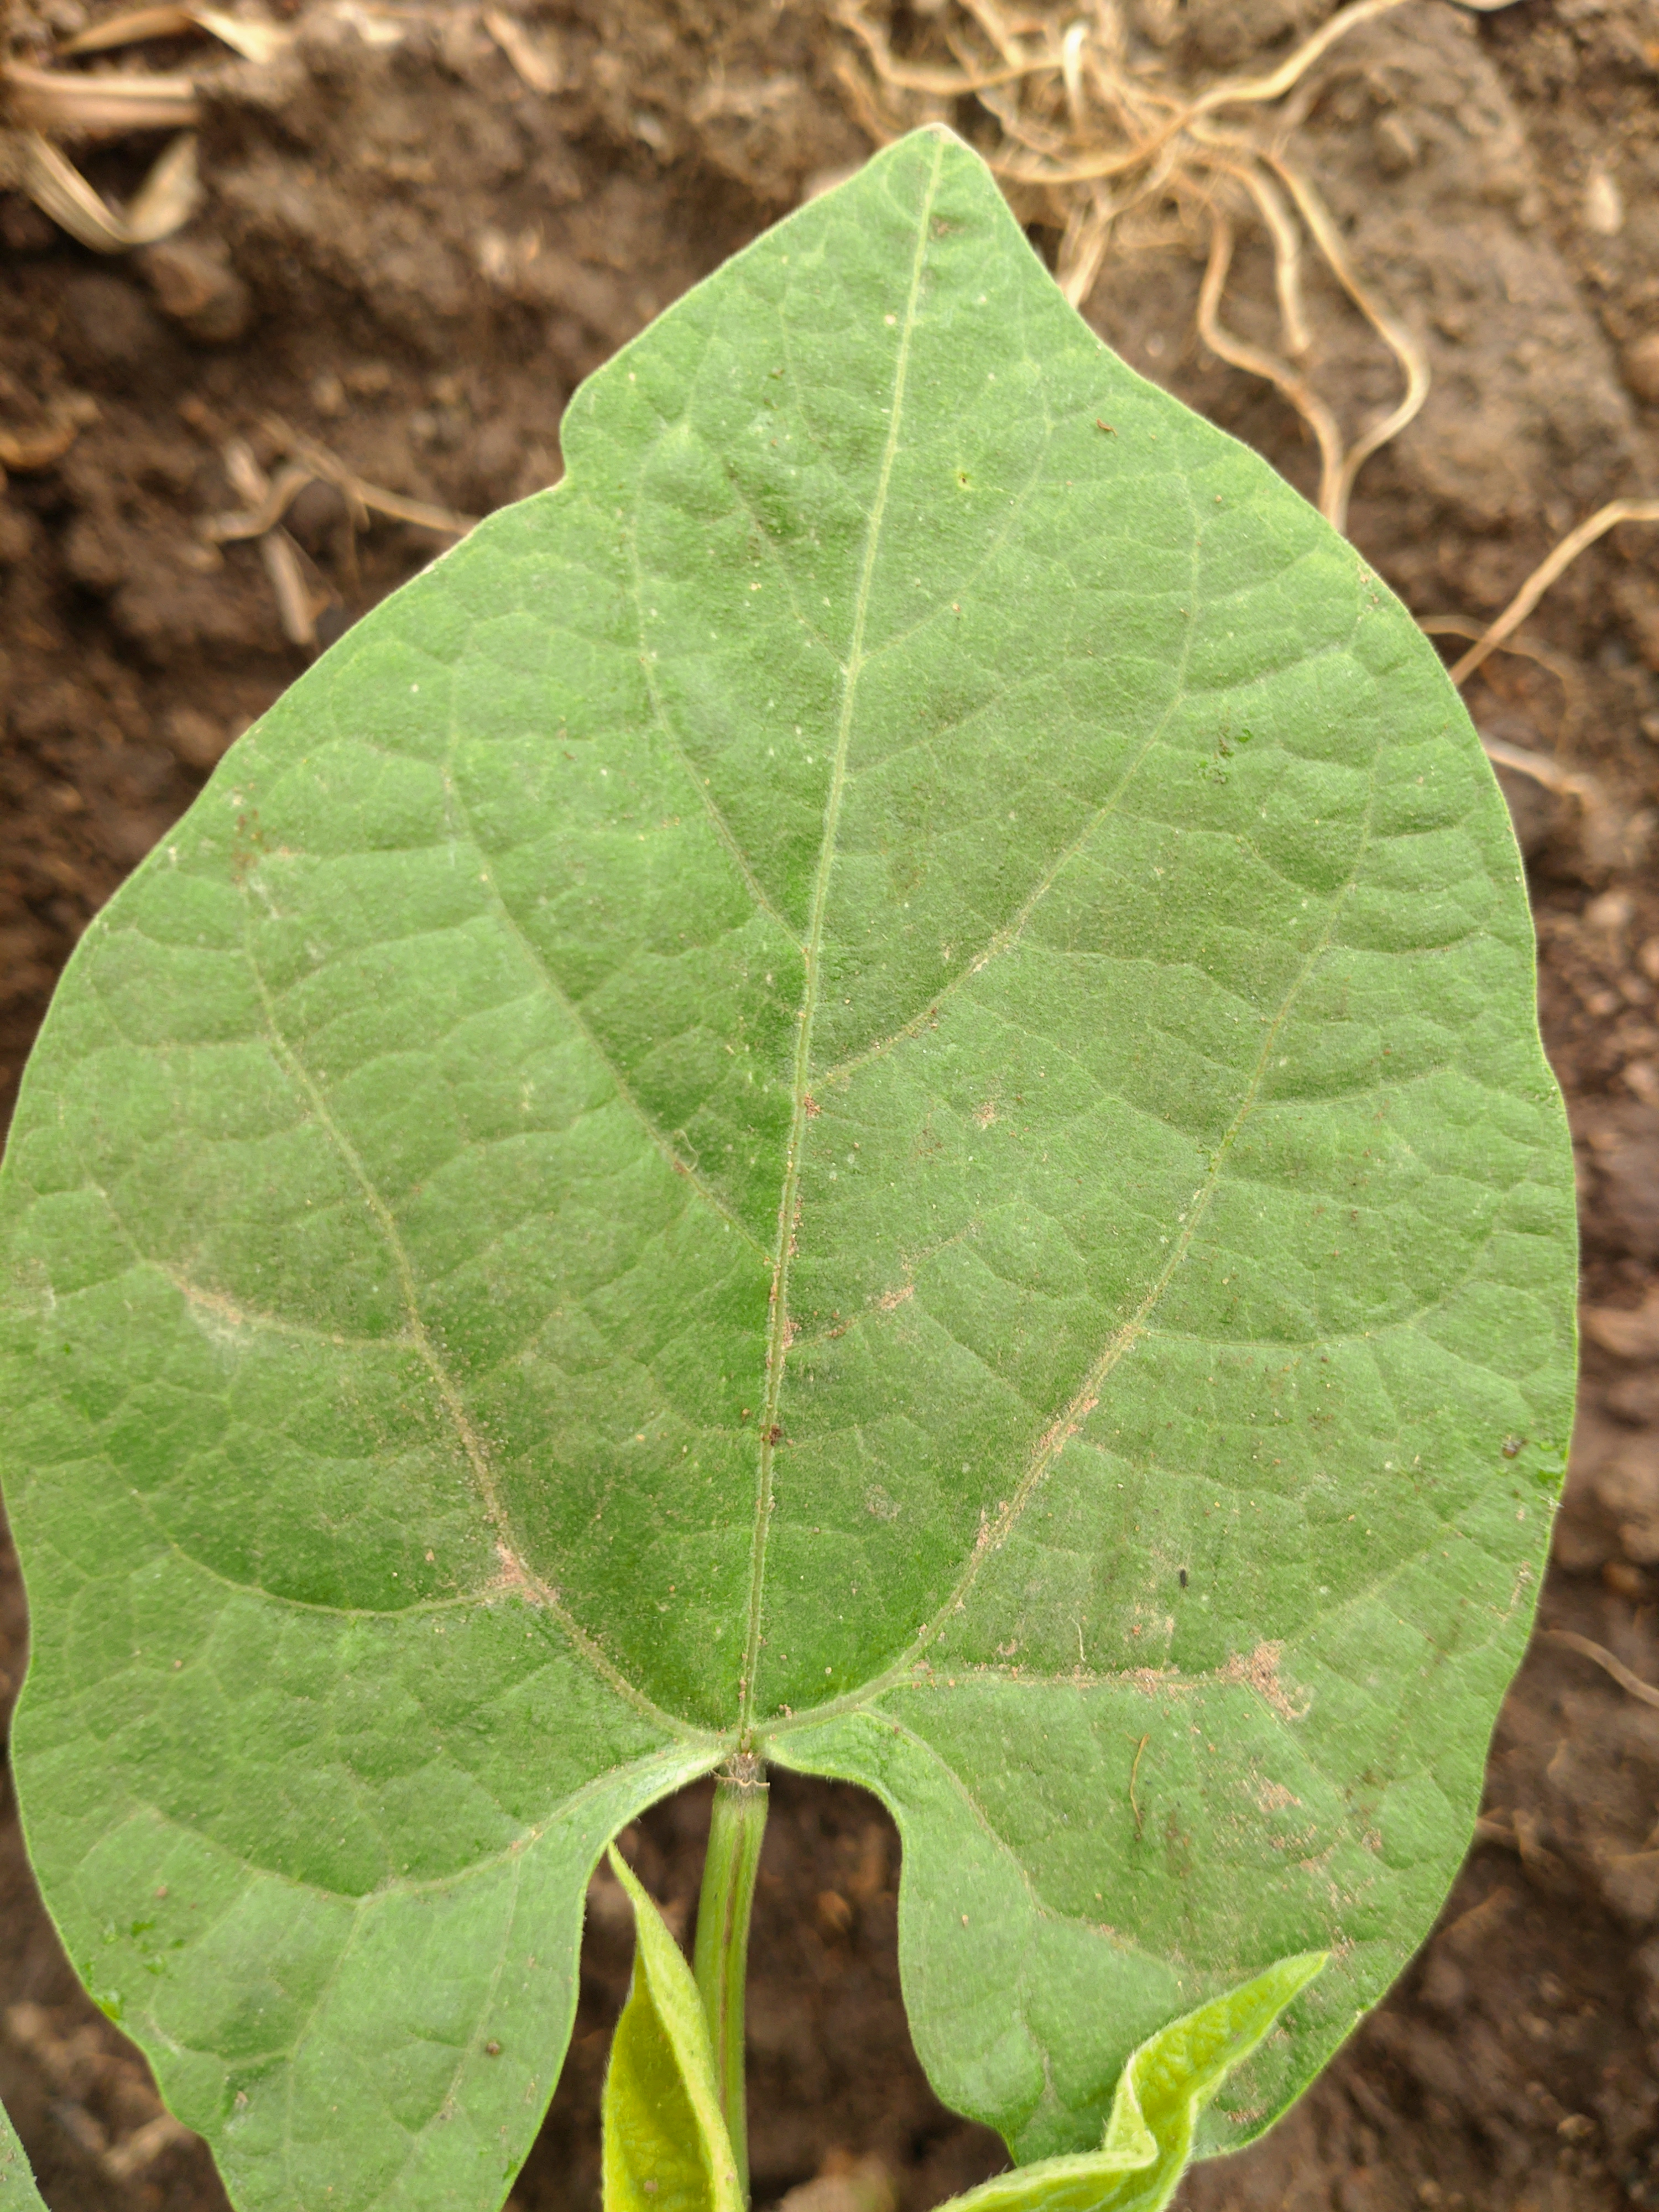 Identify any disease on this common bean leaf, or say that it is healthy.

healthy
